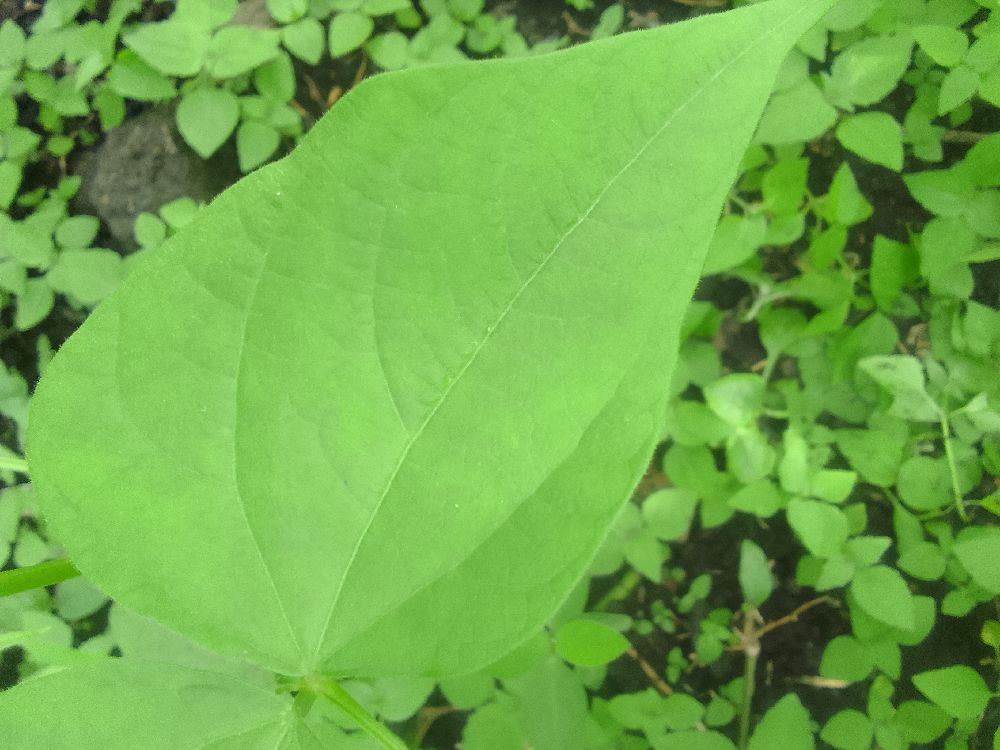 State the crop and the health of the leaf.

common bean, healthy
